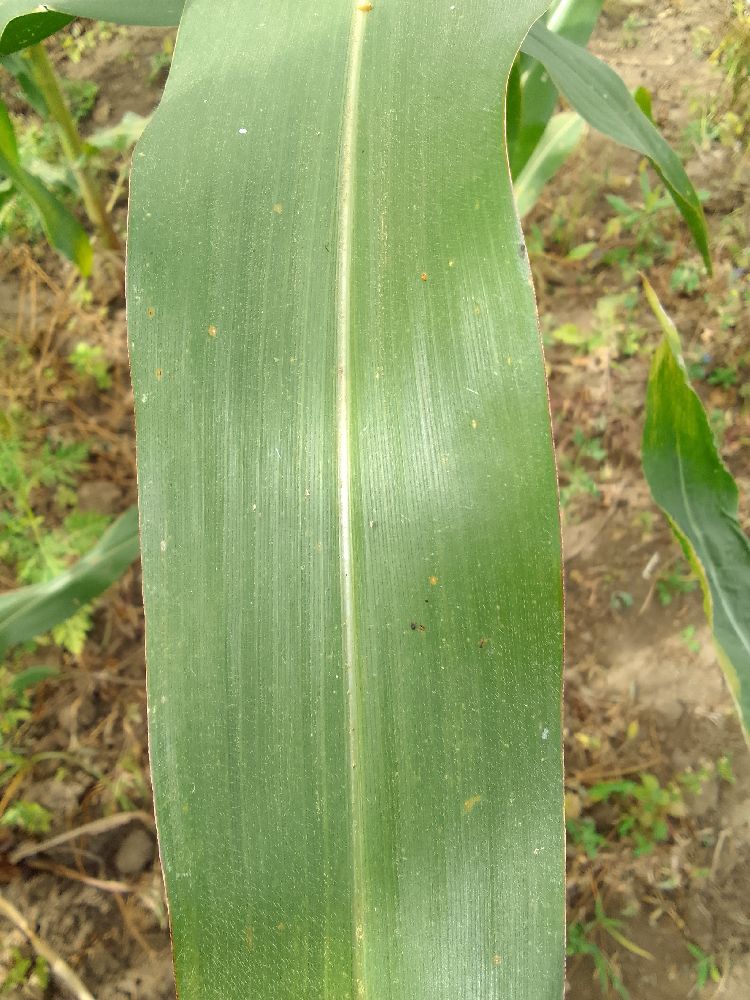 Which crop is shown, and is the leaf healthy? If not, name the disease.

maize, healthy
